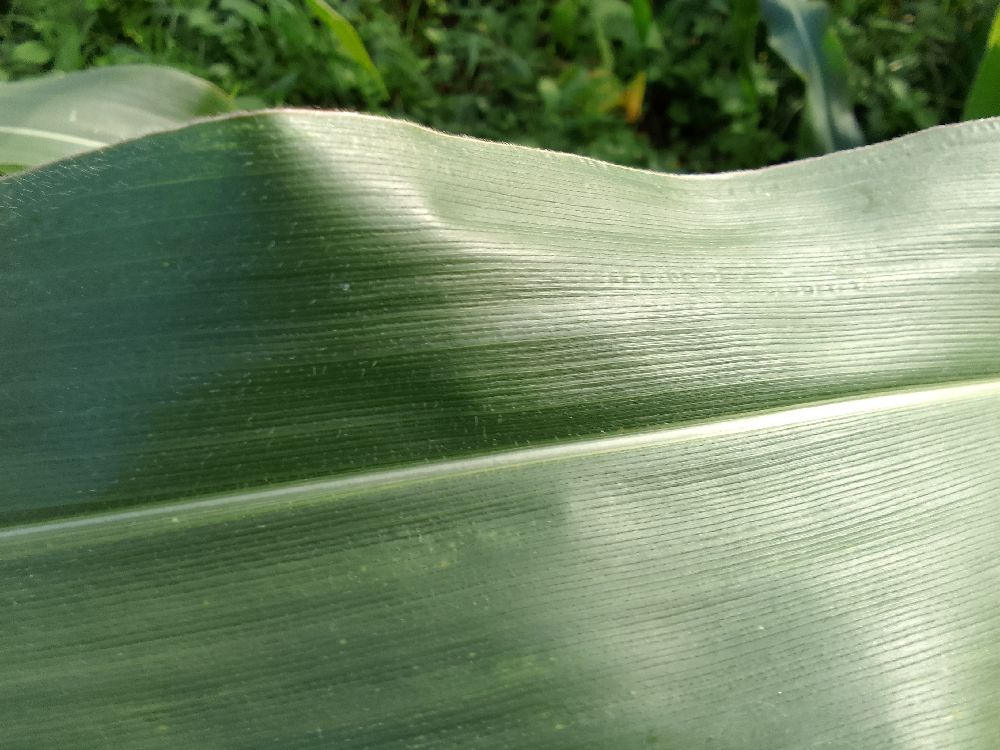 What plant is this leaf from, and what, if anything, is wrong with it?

maize, healthy
